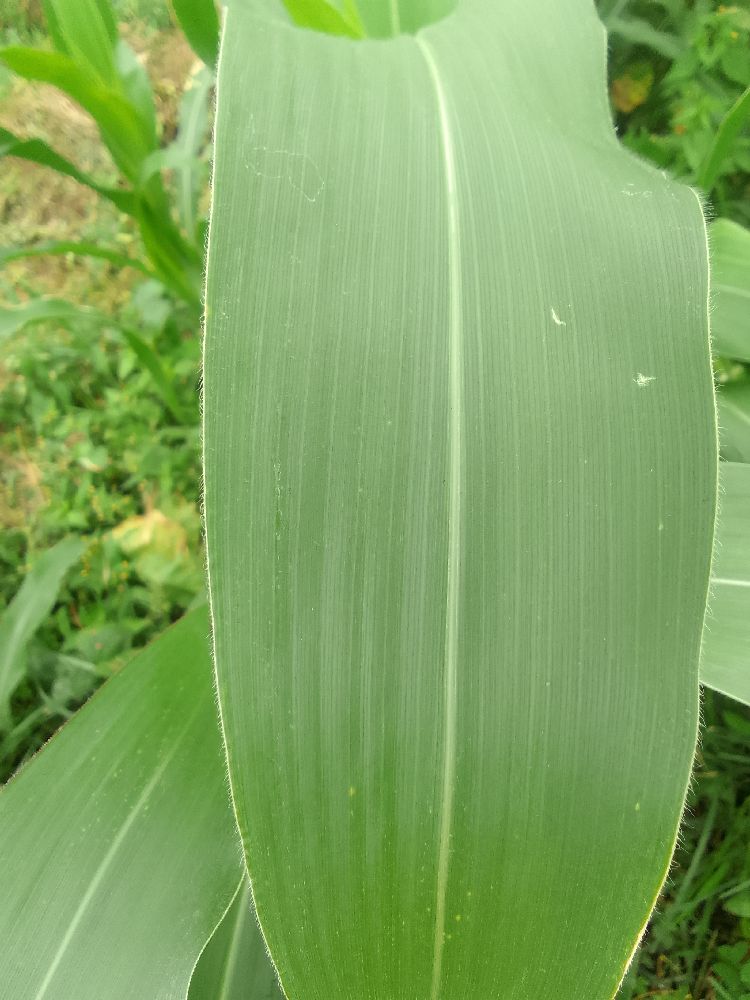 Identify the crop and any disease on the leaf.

maize, healthy
